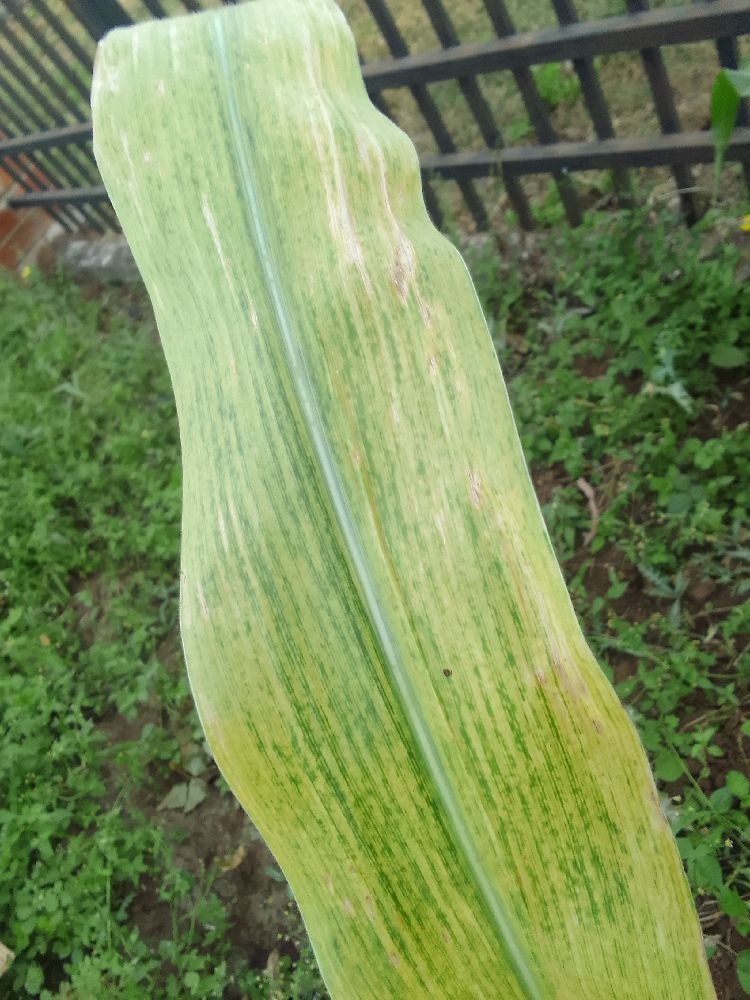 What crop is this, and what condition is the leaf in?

maize, maize lethal necrosis
